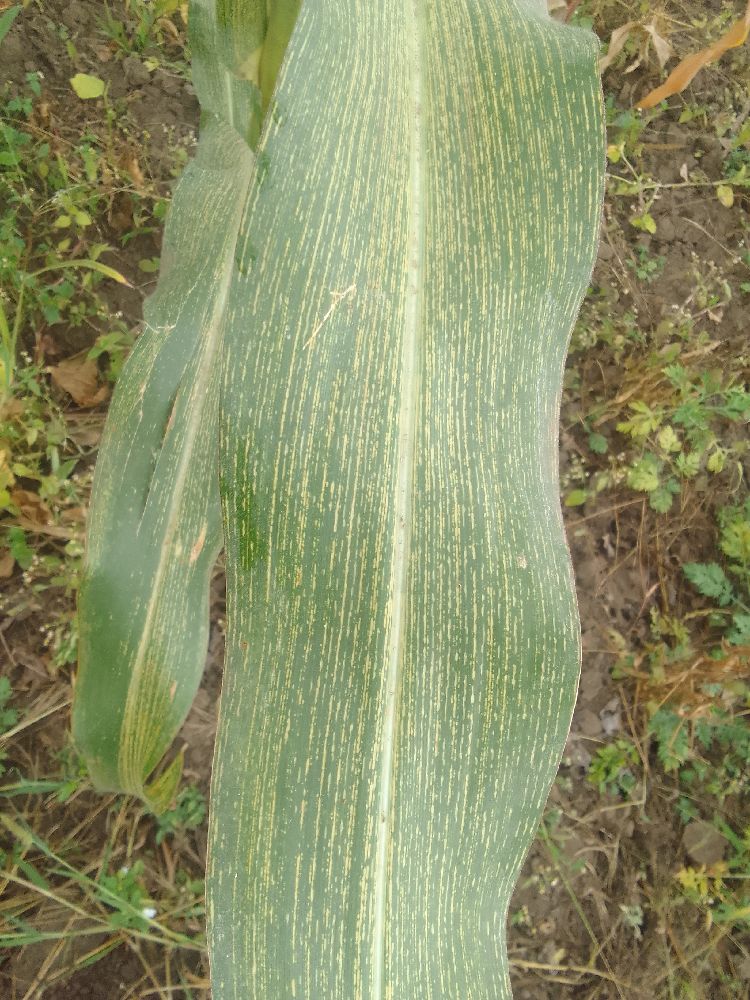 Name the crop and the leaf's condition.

maize, maize streak virus
